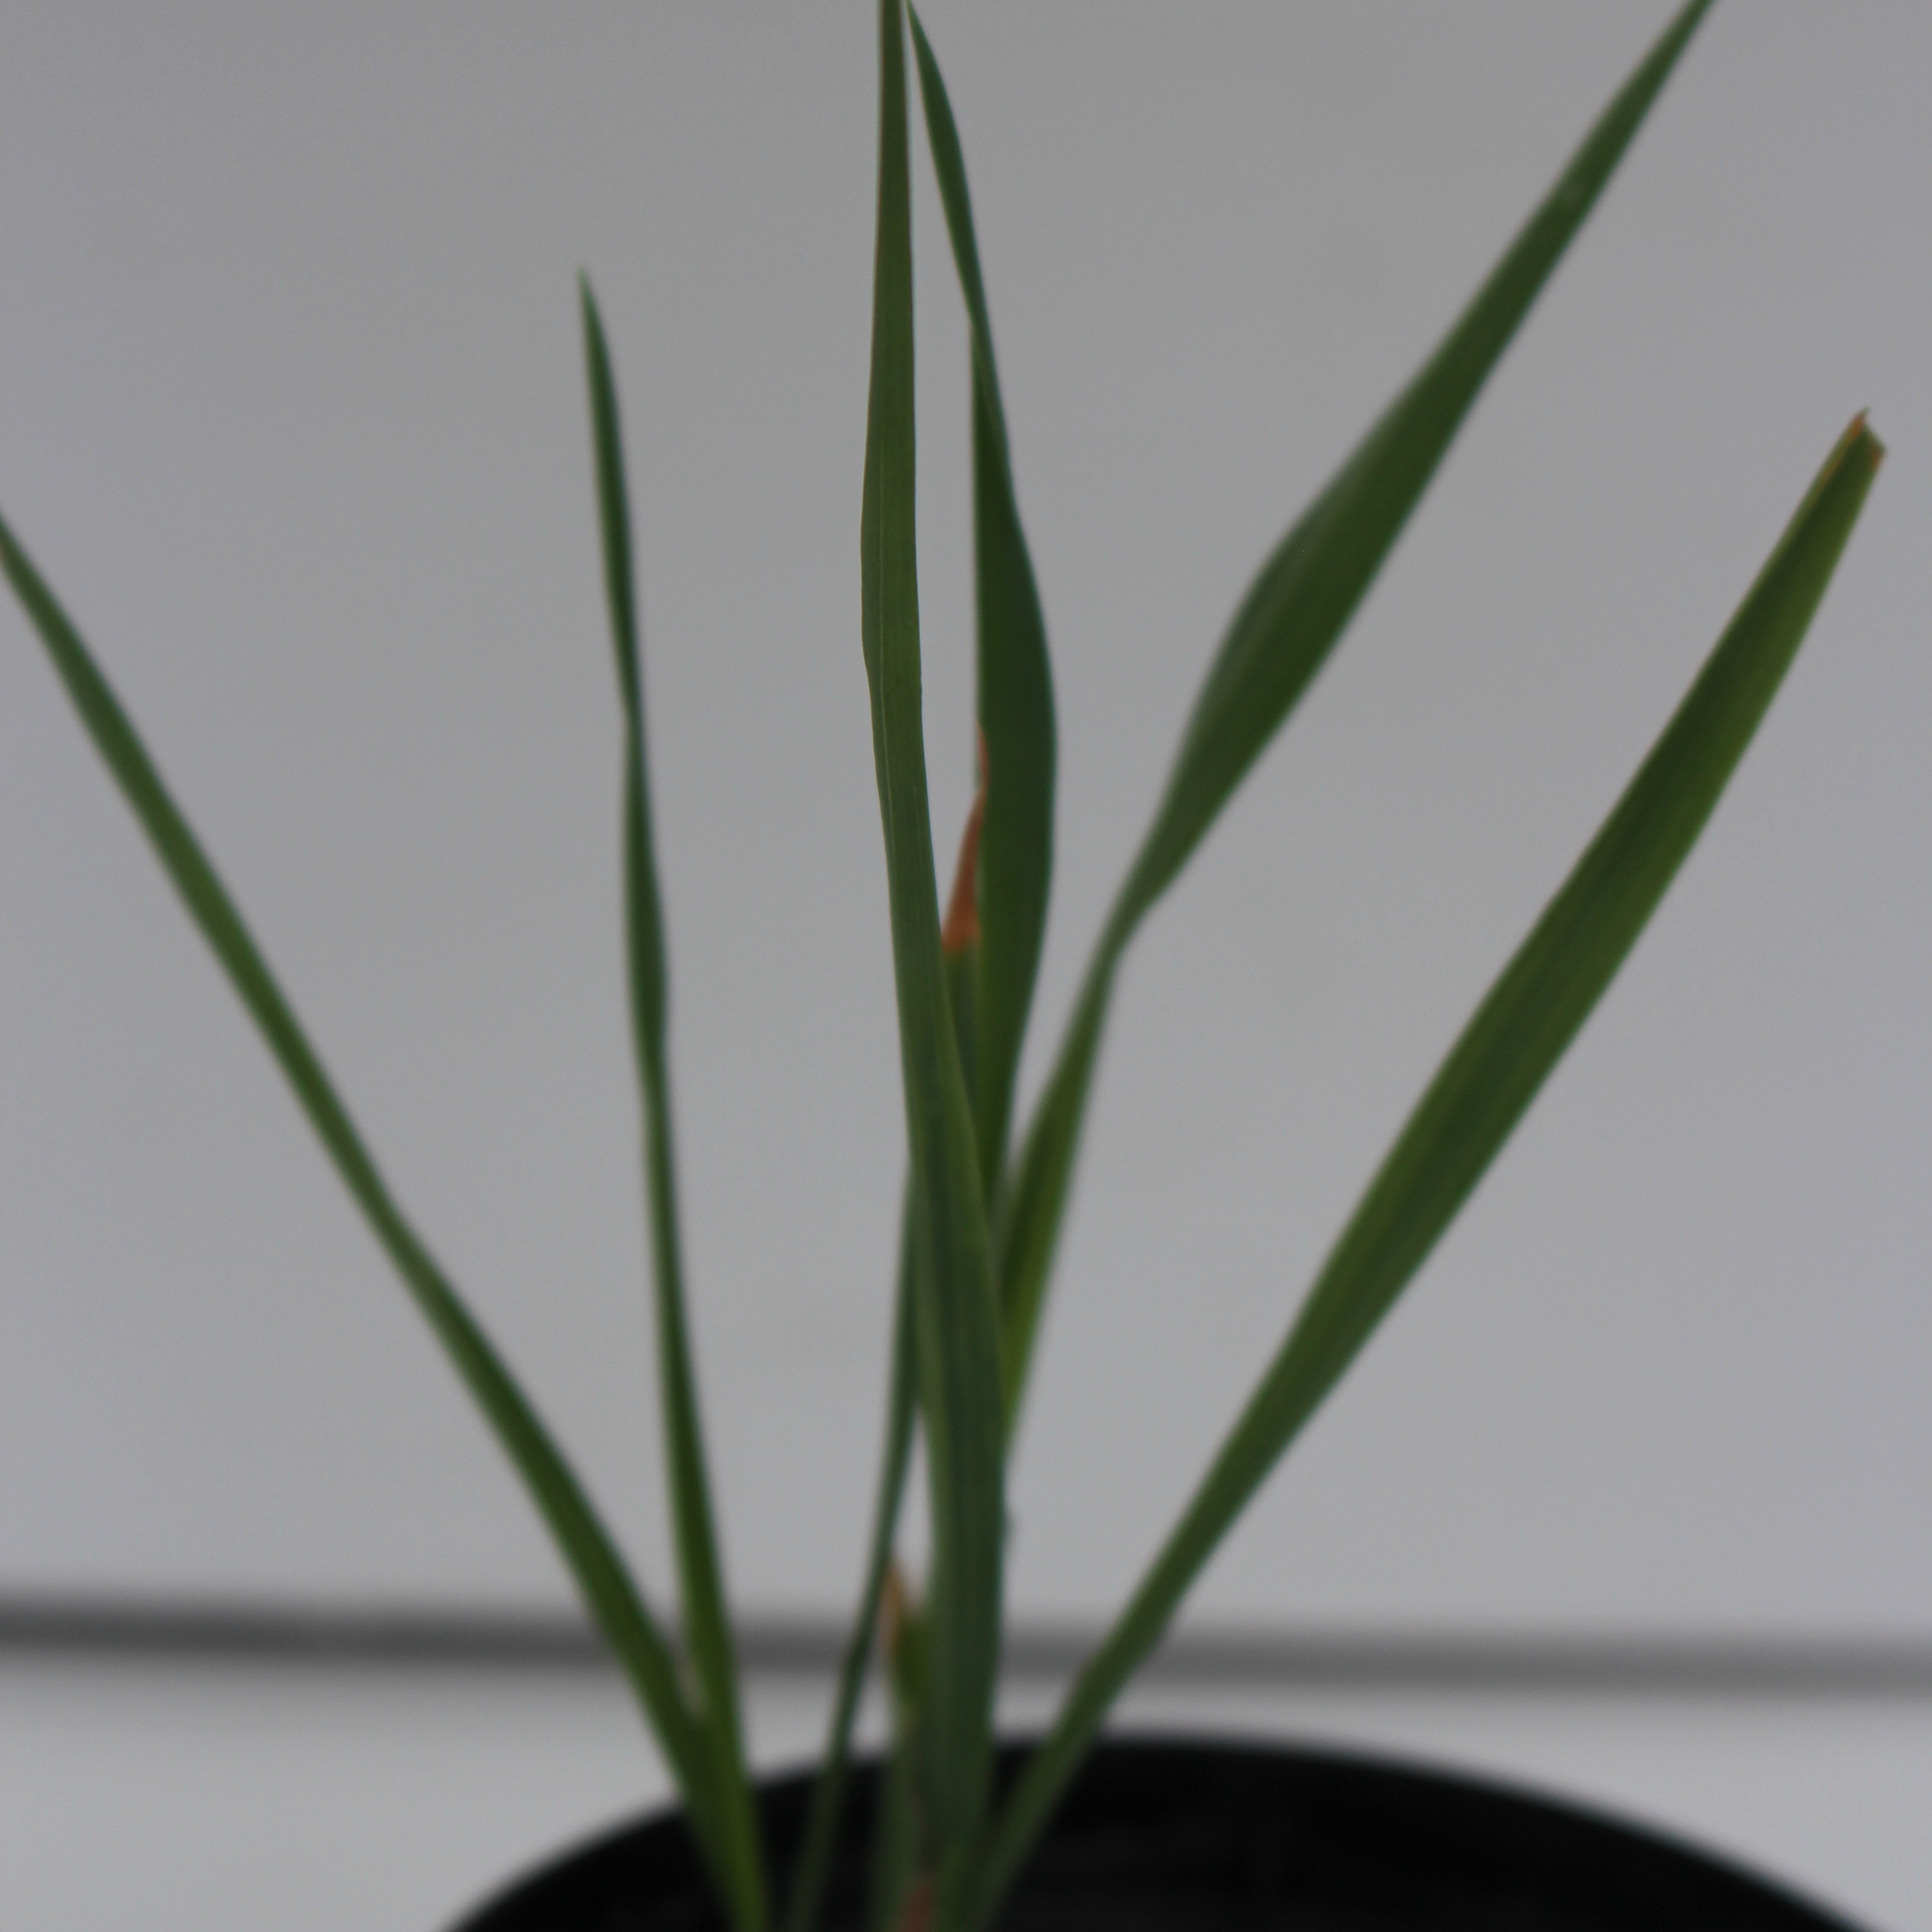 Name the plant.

Avena sterilis
